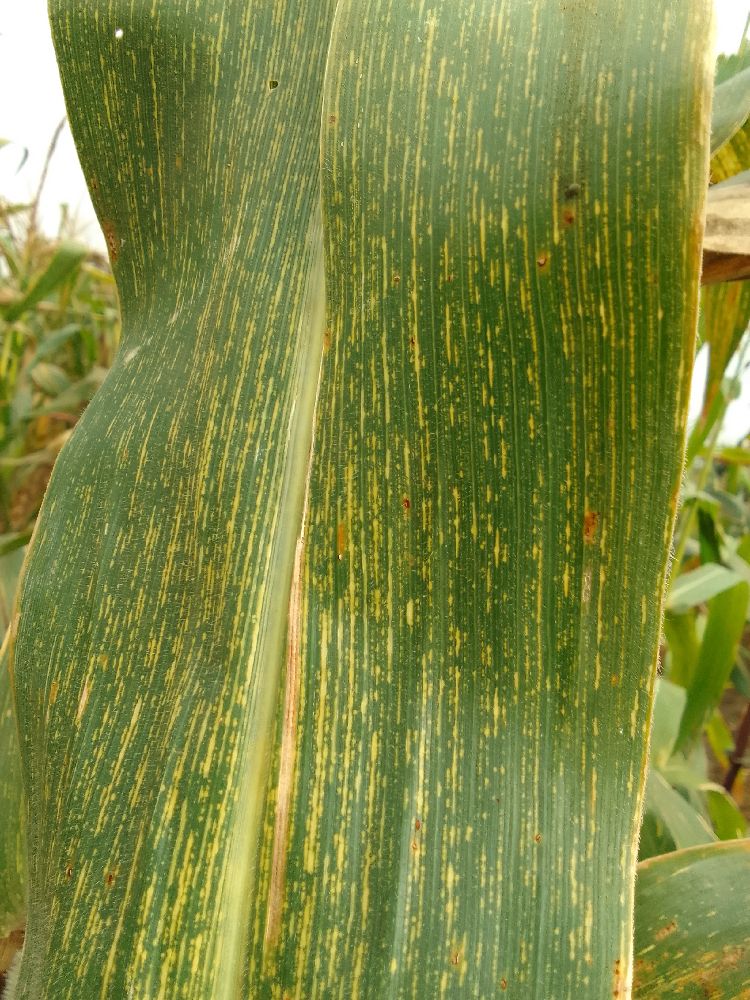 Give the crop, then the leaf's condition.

maize, maize streak virus
